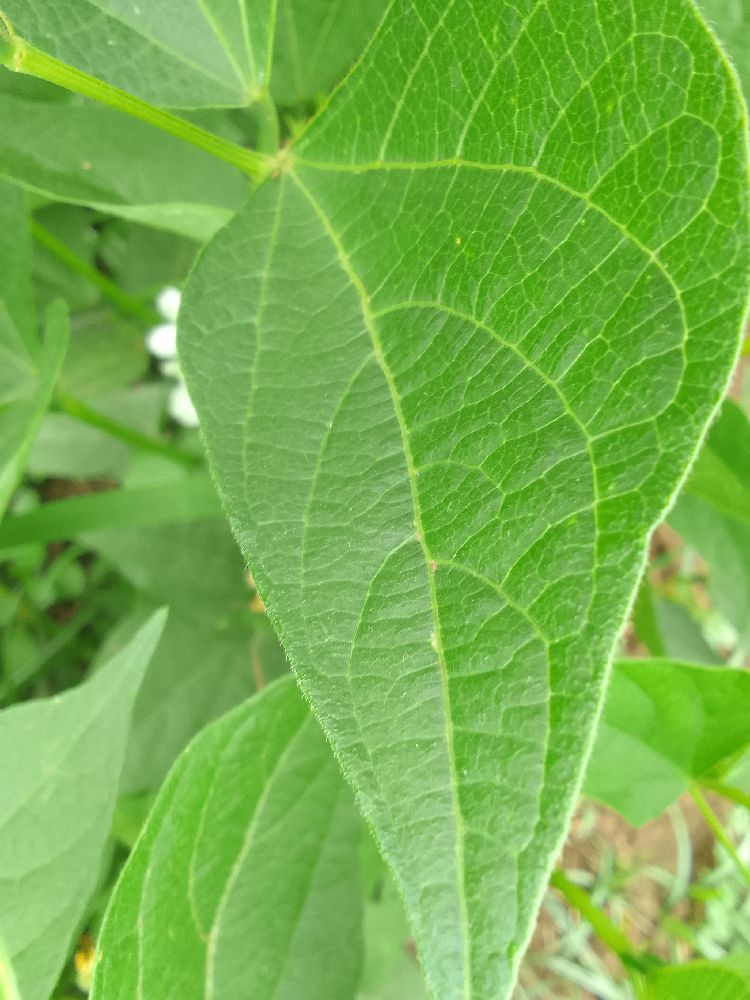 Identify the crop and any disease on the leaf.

common bean, healthy
